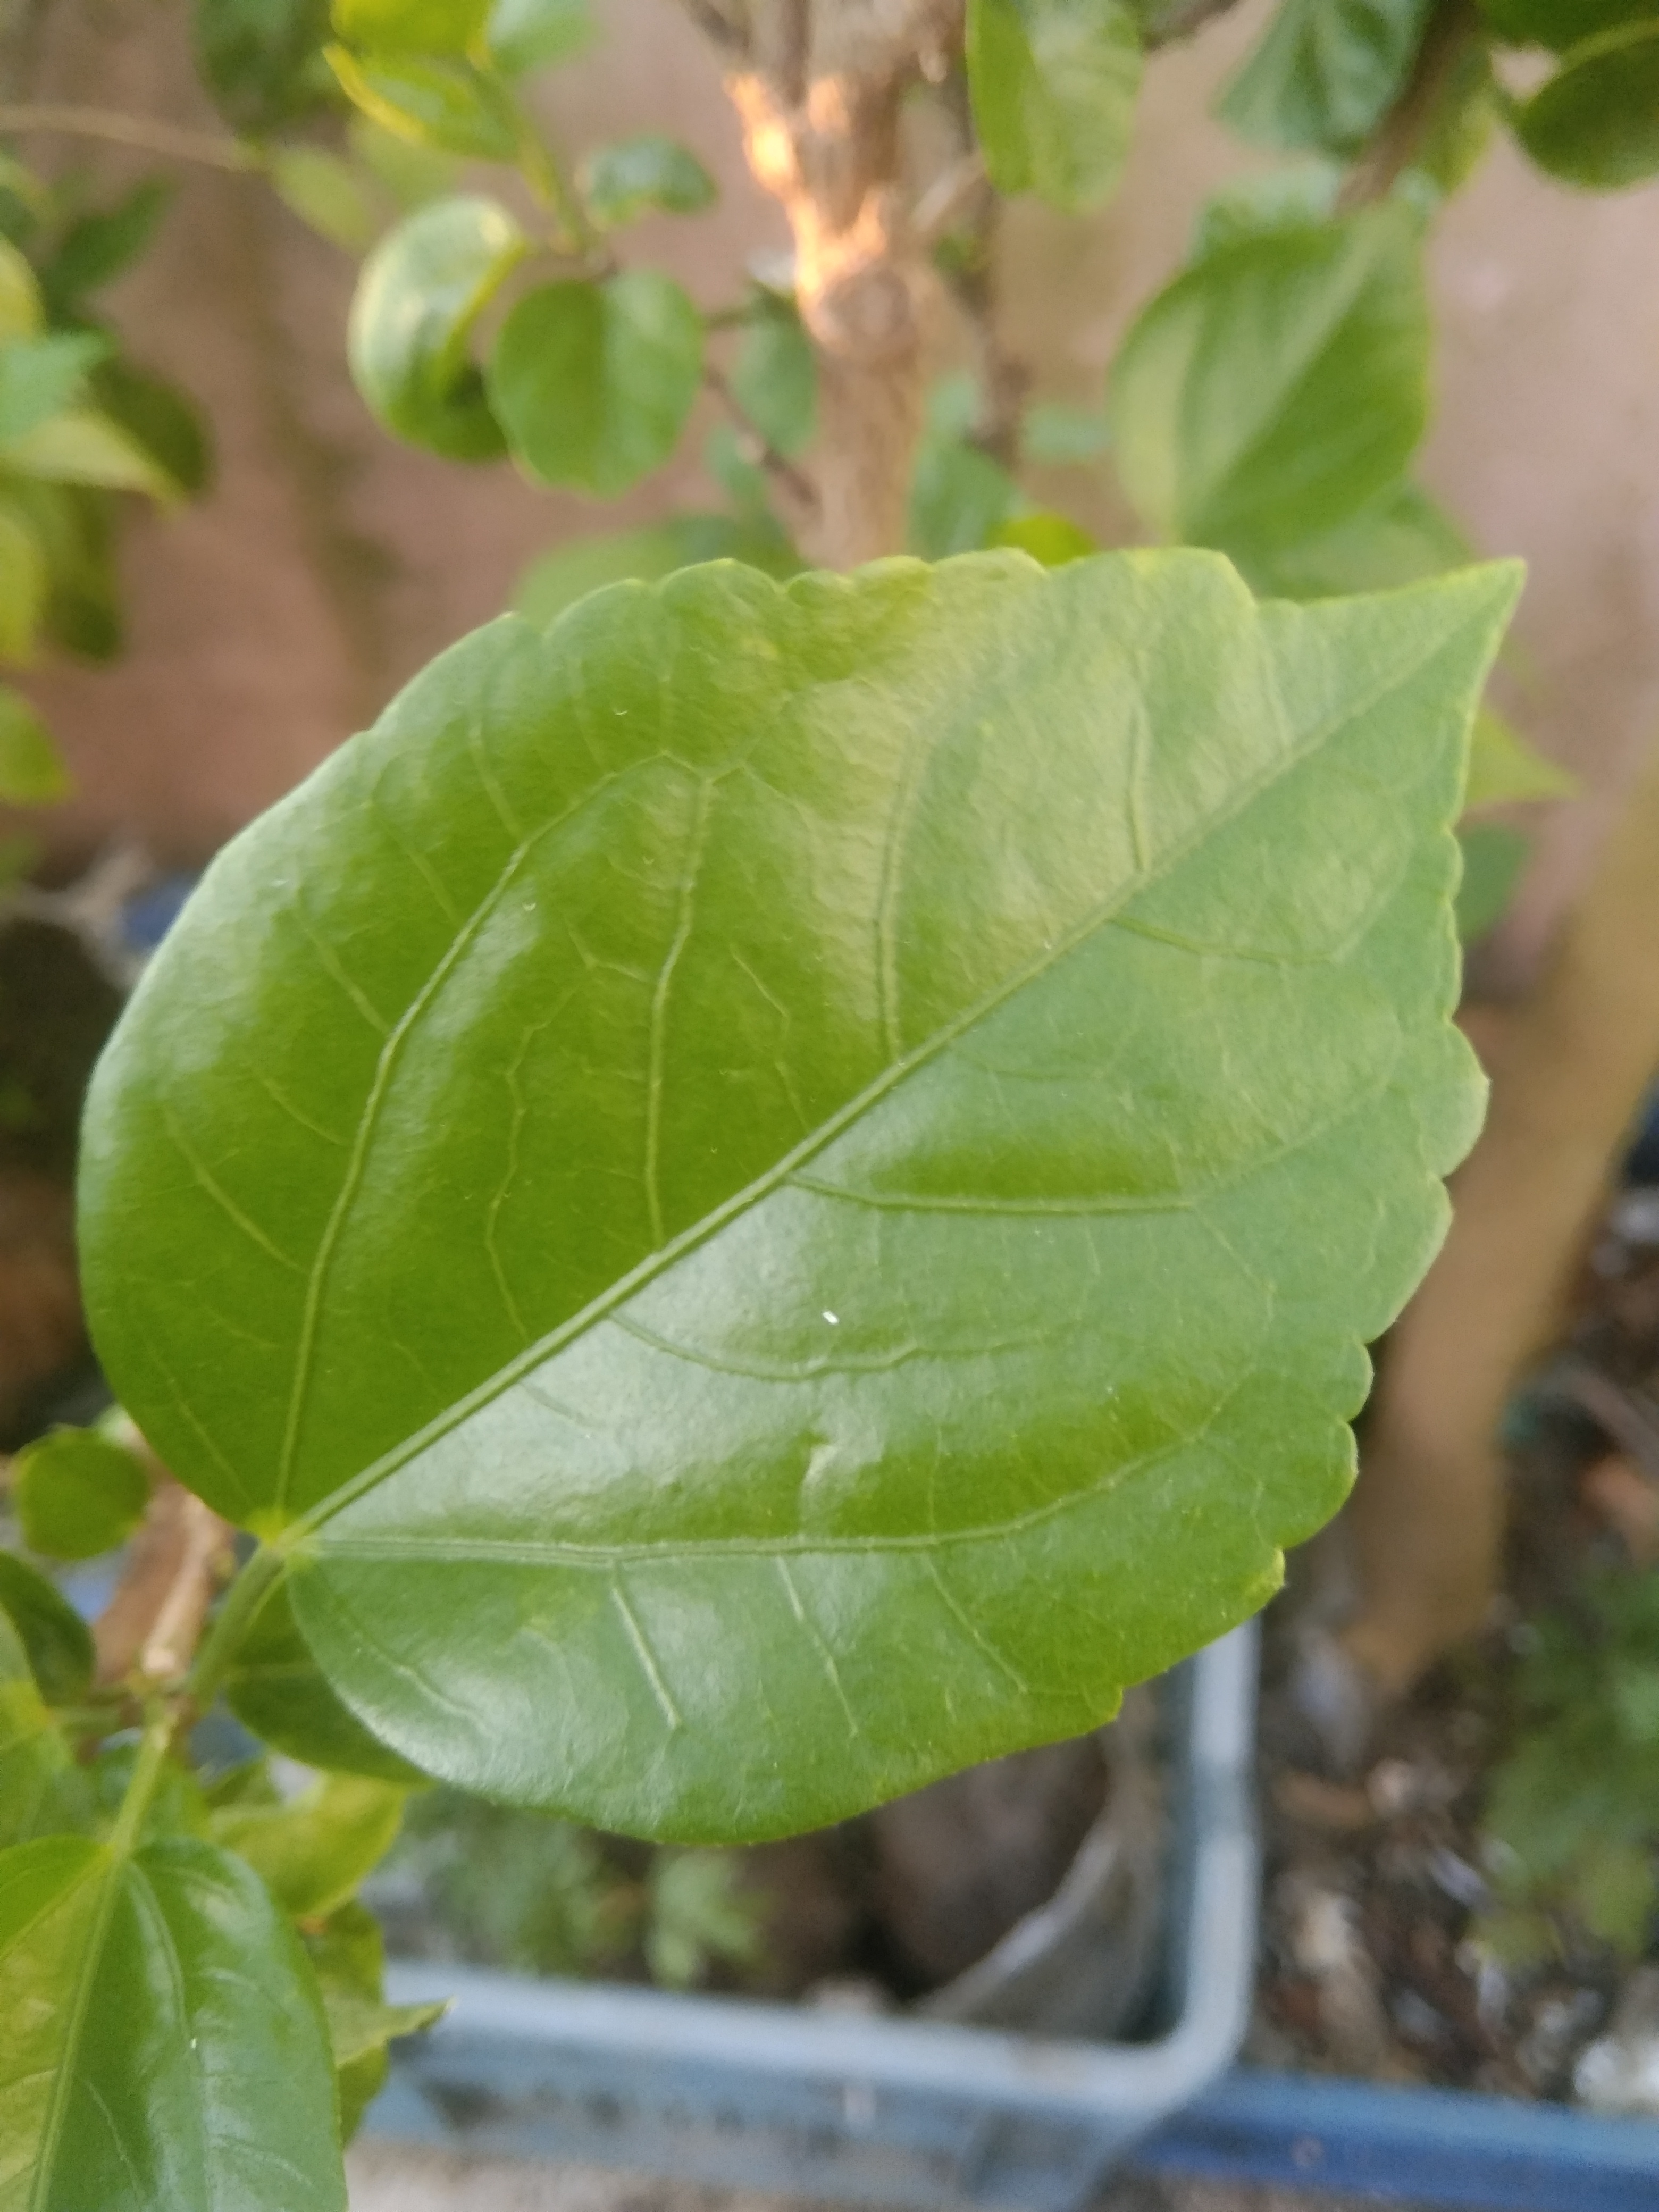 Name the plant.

hibiscus
